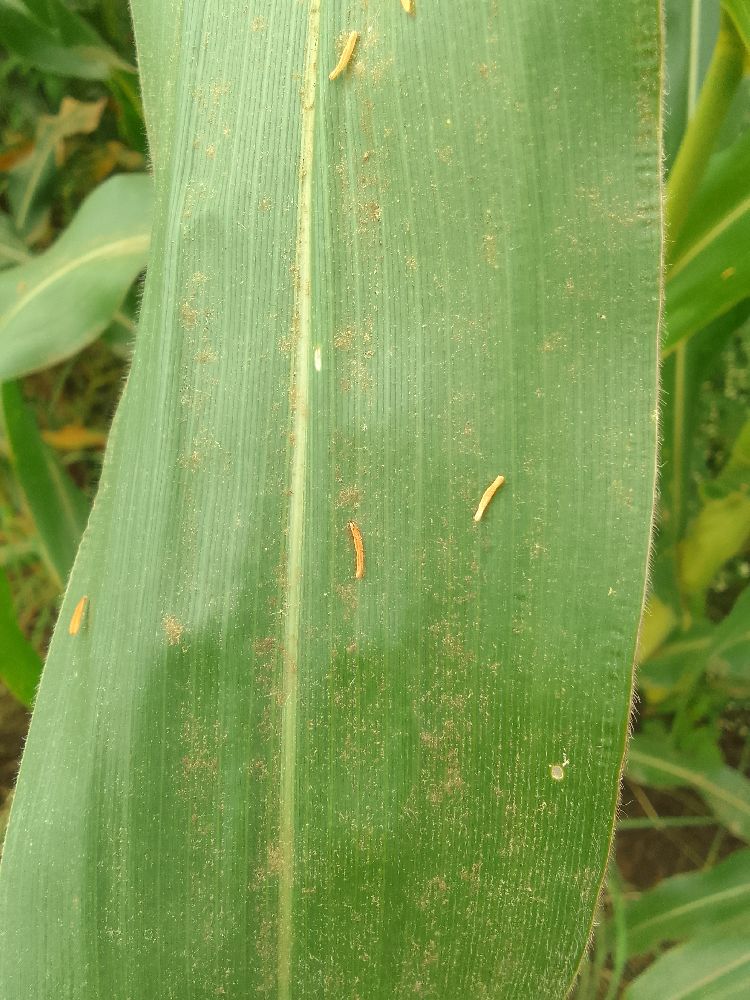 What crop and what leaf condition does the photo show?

maize, healthy
